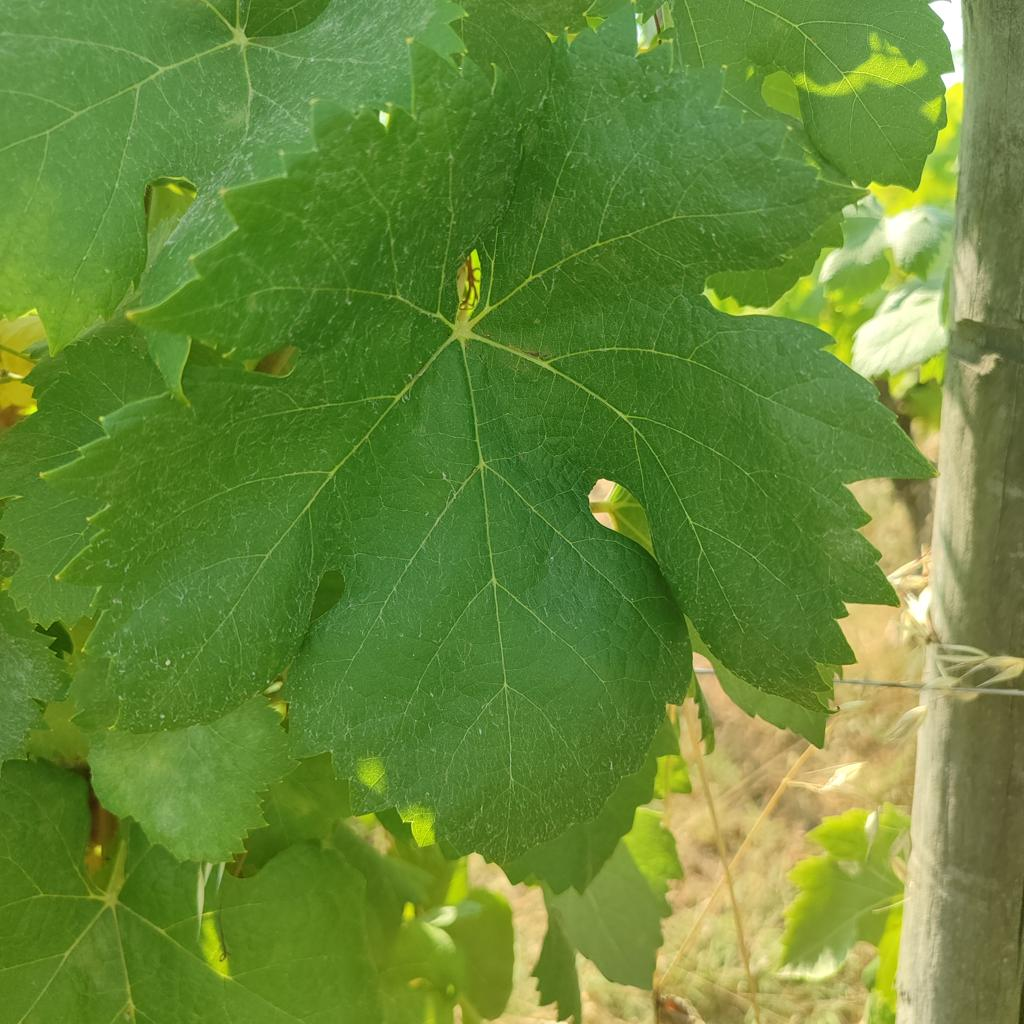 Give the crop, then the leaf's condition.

grapevine, healthy
